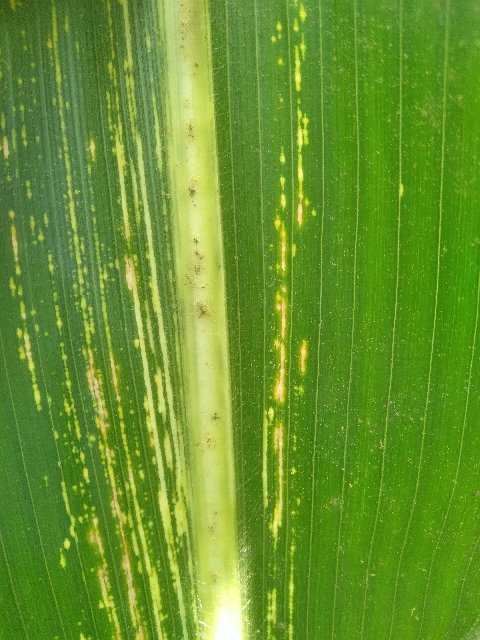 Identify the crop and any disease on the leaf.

maize, maize streak virus
